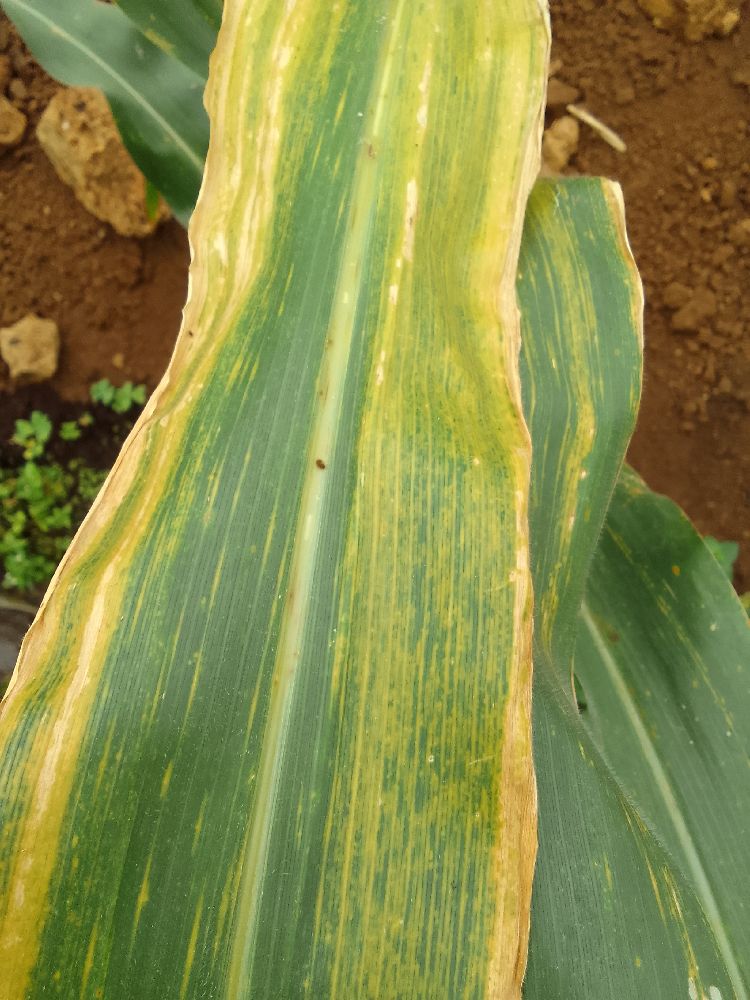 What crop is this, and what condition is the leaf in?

maize, maize lethal necrosis
